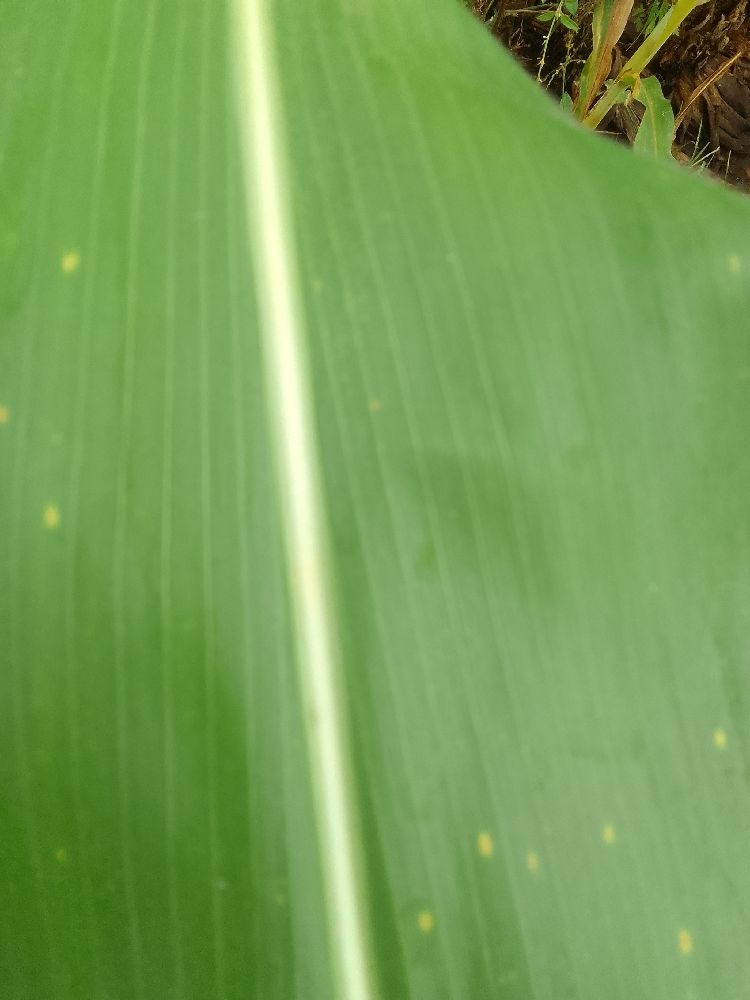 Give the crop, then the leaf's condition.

maize, healthy
